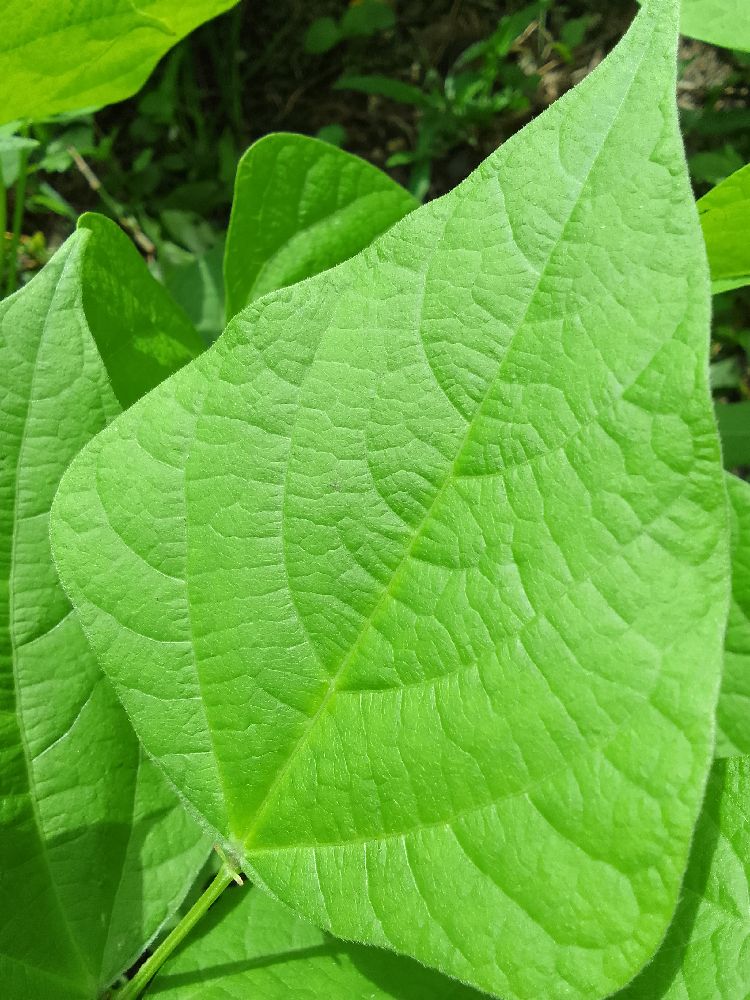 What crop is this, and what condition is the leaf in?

common bean, healthy
